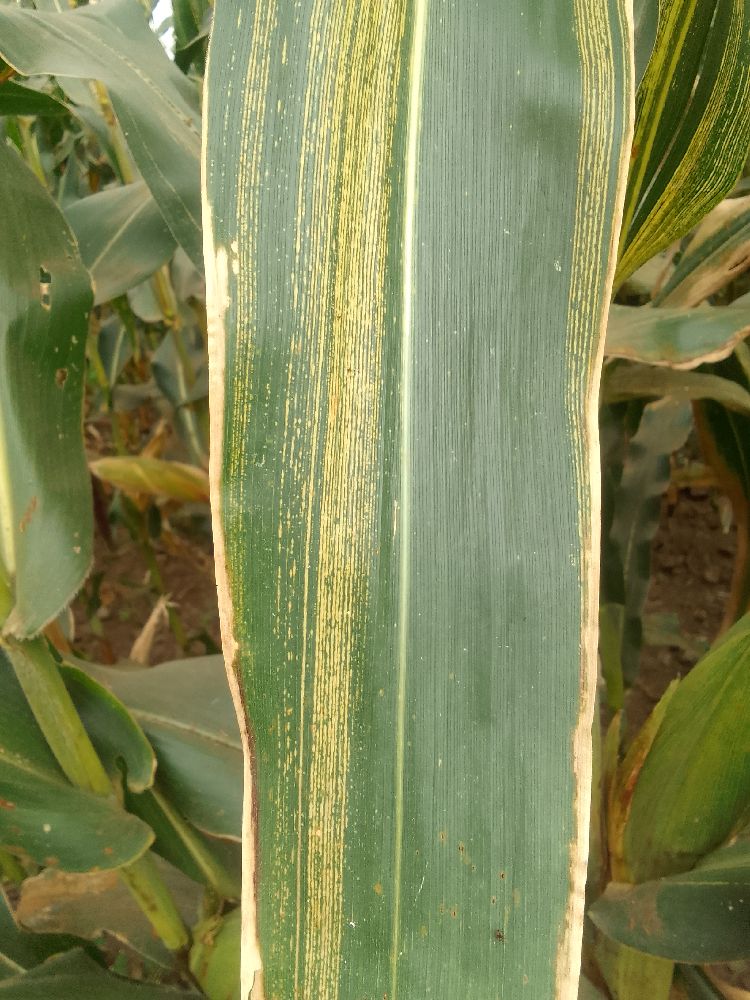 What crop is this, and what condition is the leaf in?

maize, maize streak virus
